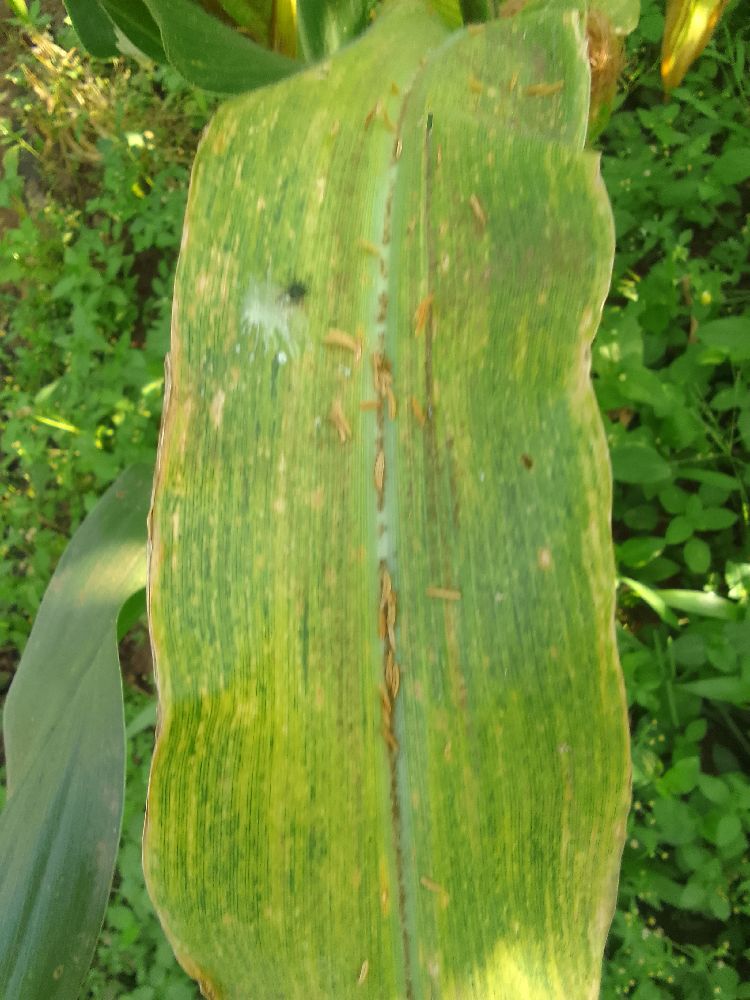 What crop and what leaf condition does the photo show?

maize, maize lethal necrosis
